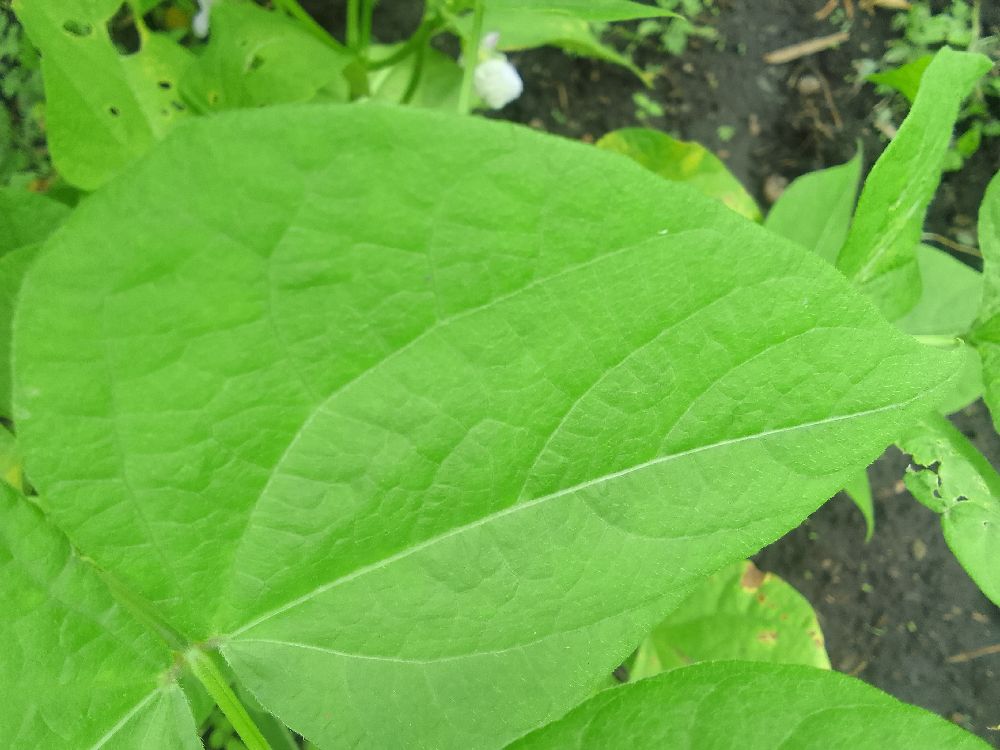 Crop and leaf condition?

common bean, healthy
